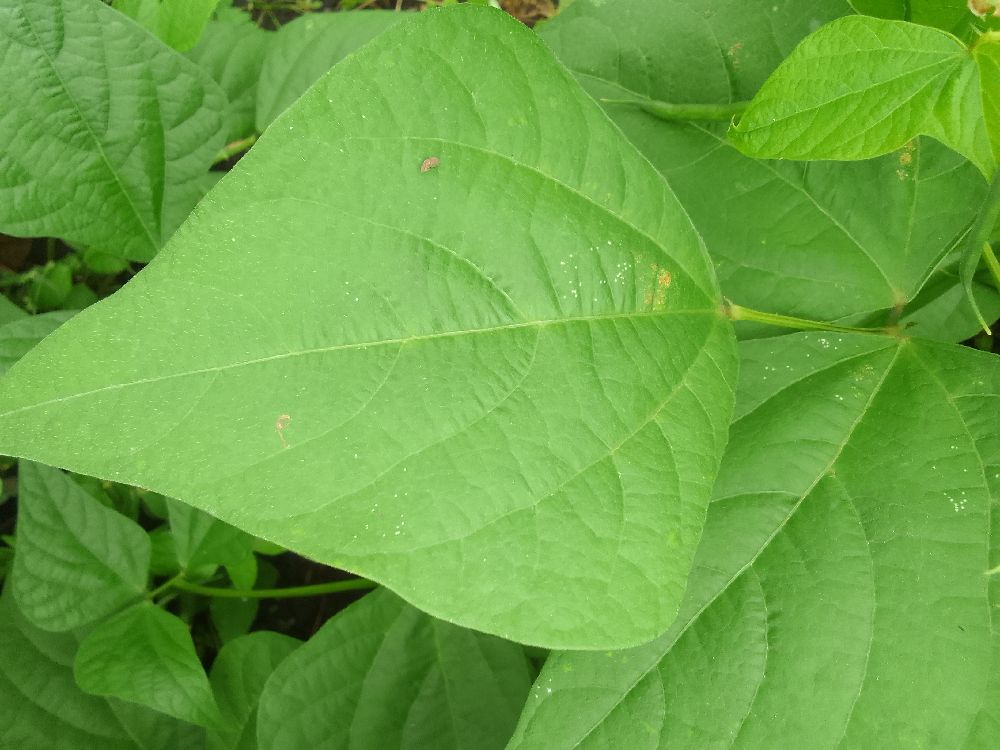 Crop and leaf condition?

common bean, healthy
